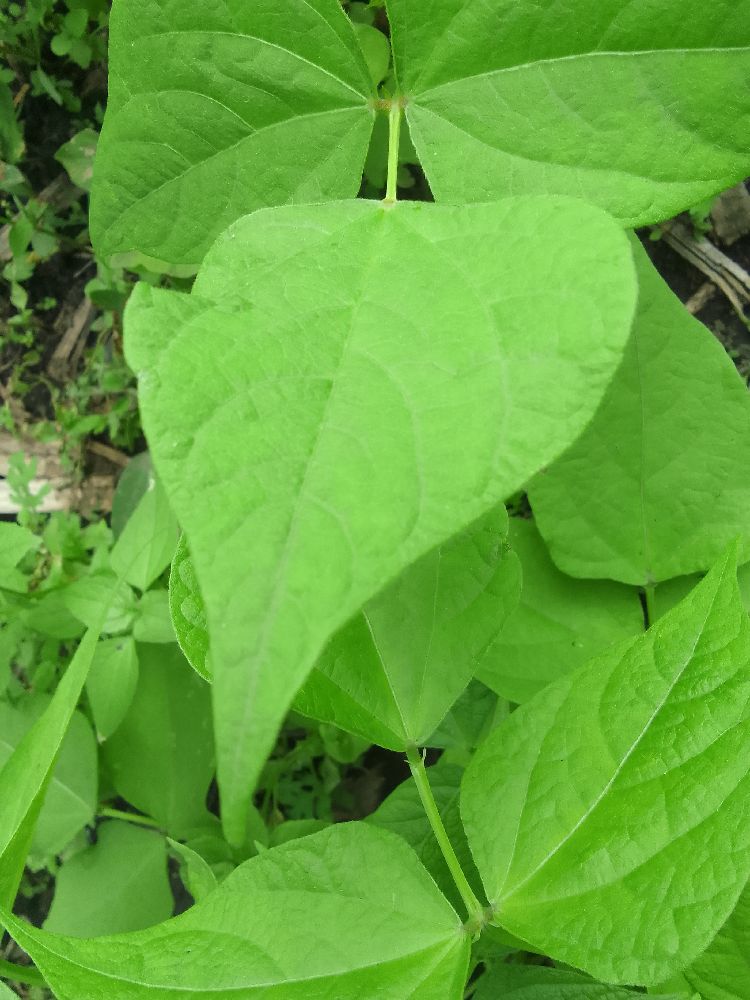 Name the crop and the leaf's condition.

common bean, healthy
